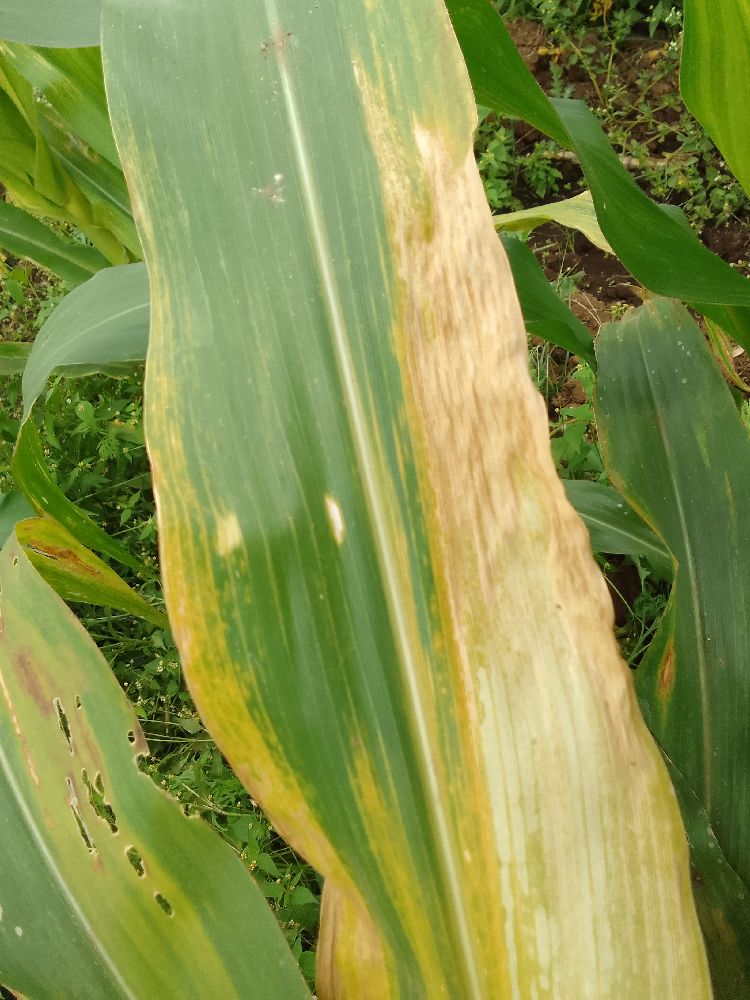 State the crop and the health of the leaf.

maize, maize lethal necrosis
